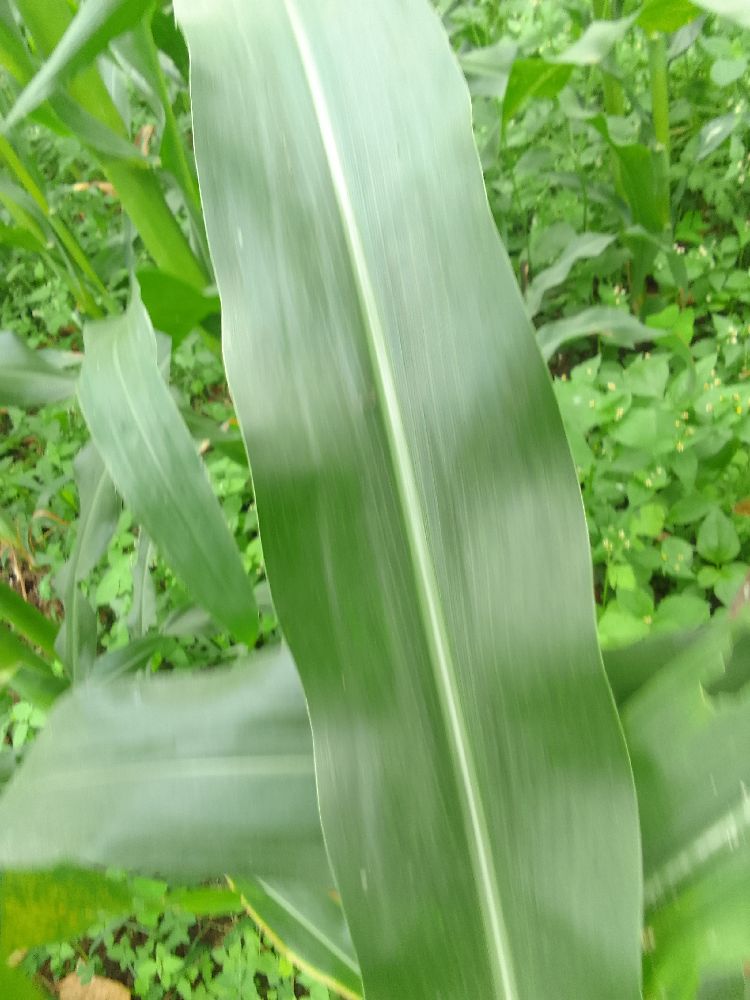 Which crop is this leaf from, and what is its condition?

maize, healthy
